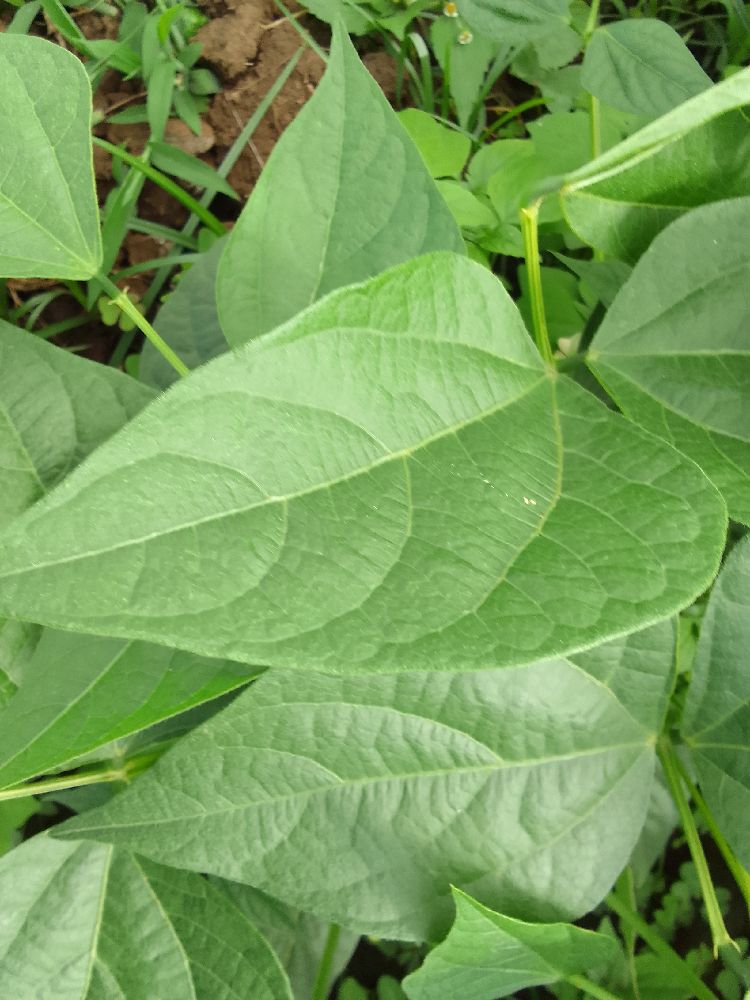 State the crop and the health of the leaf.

common bean, healthy
